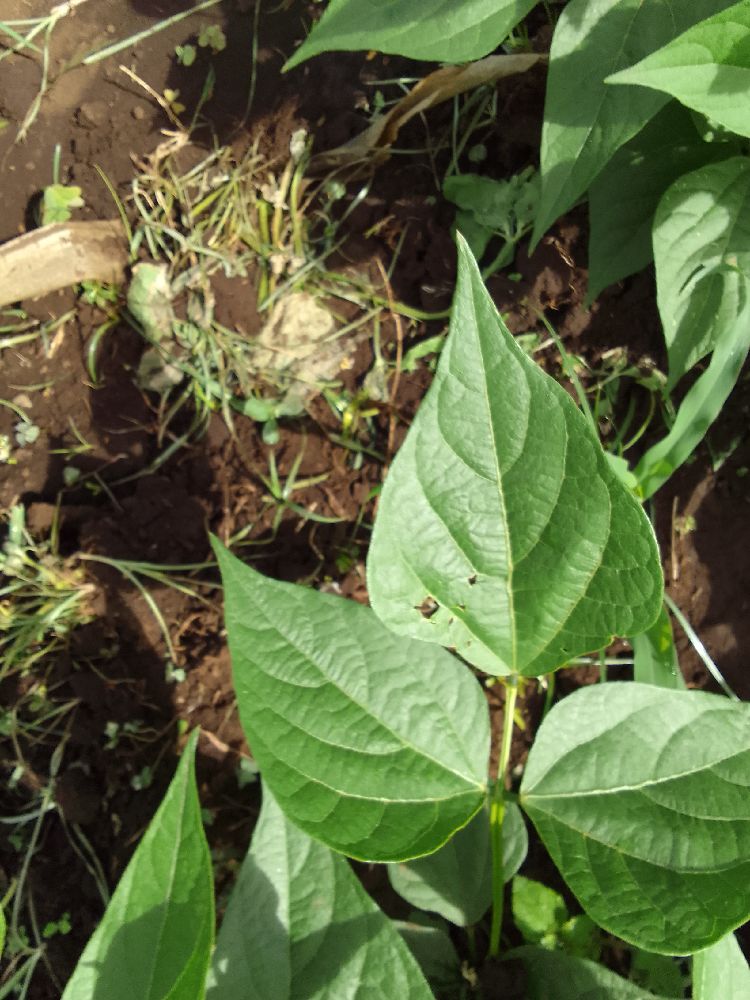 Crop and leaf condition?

common bean, healthy
